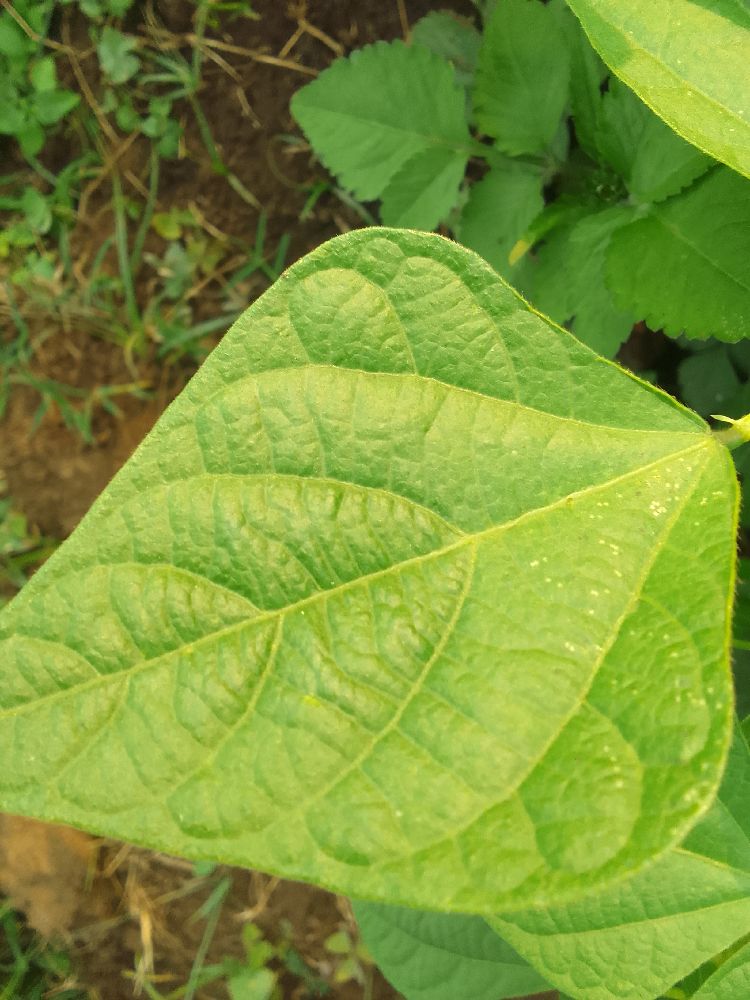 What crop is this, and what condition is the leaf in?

common bean, healthy
